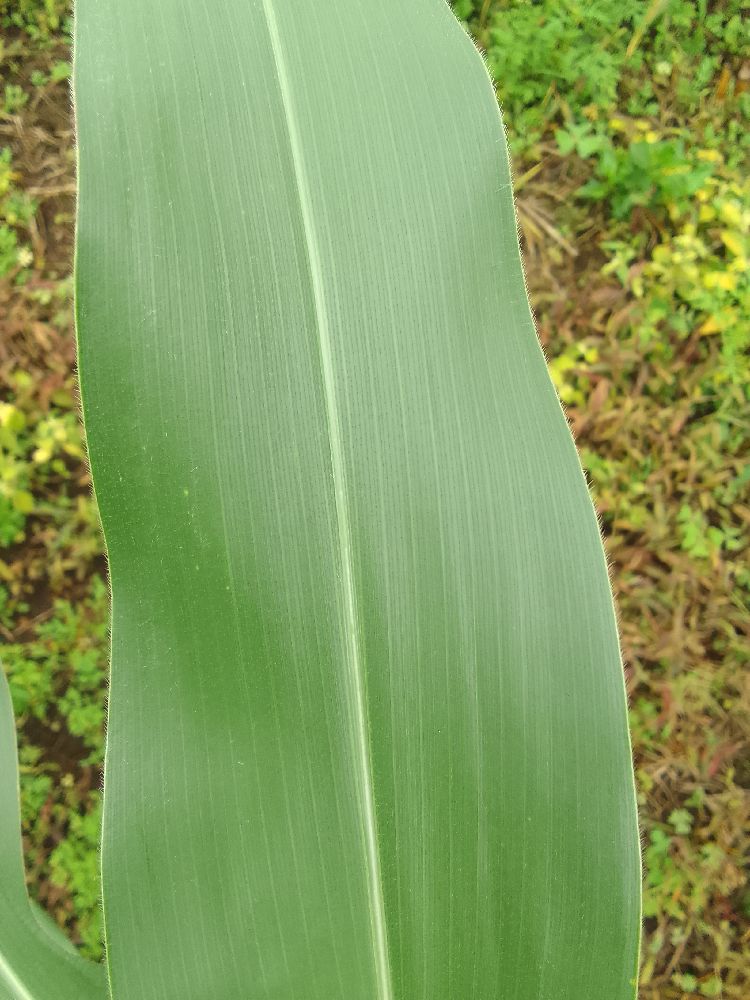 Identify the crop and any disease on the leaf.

maize, healthy
